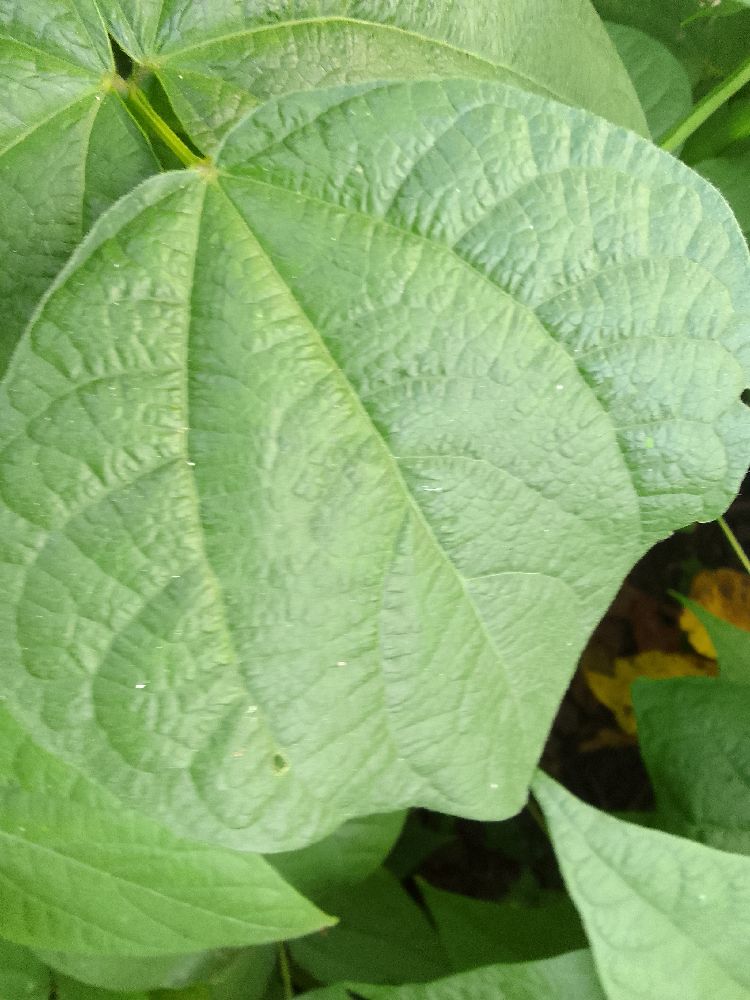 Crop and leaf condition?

common bean, healthy
